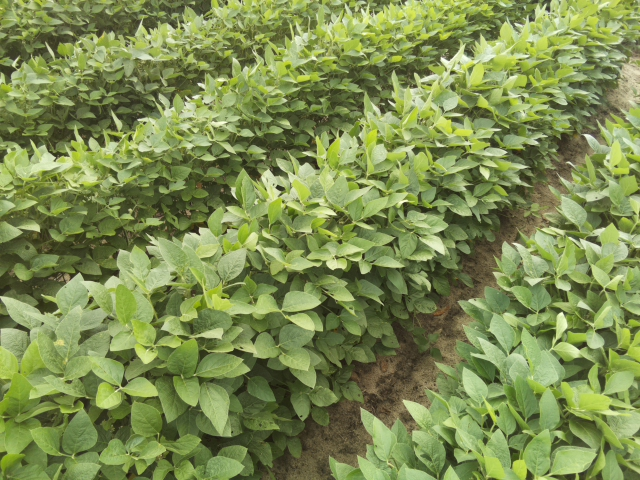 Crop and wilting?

soybean, leaves with no wilting
